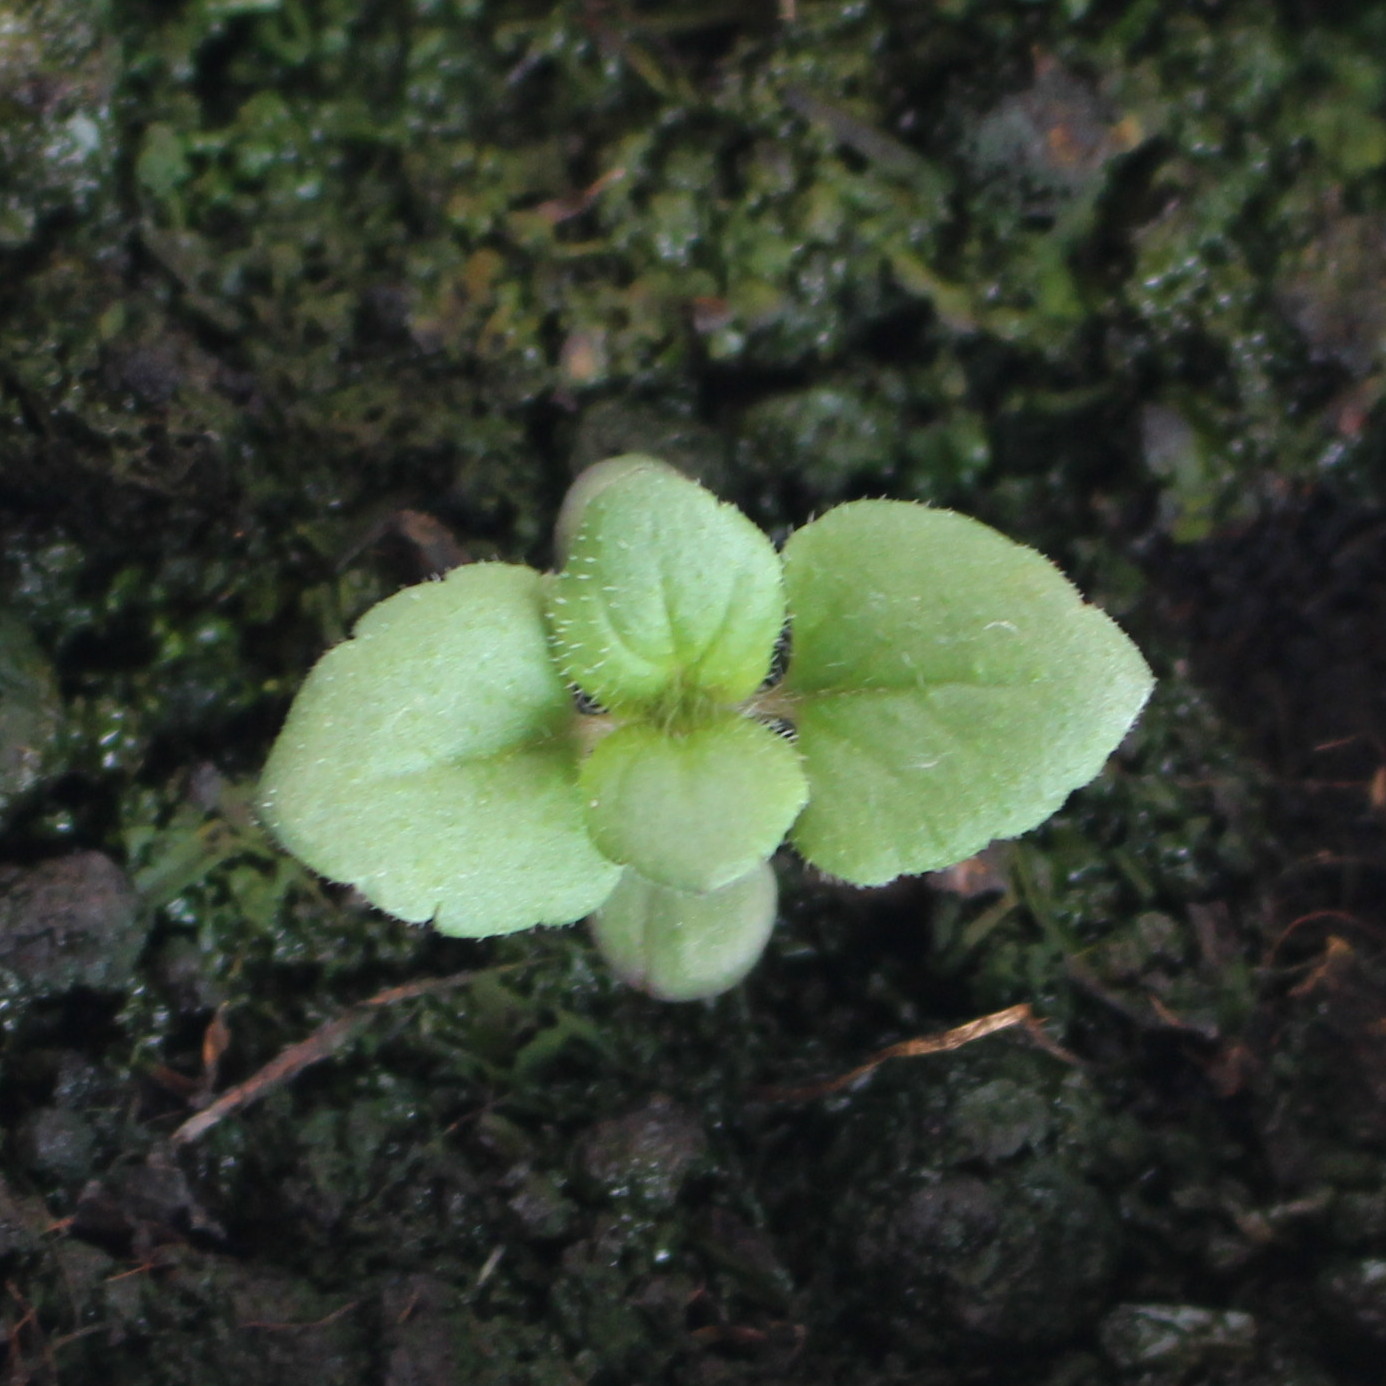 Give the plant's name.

Veronica persica
